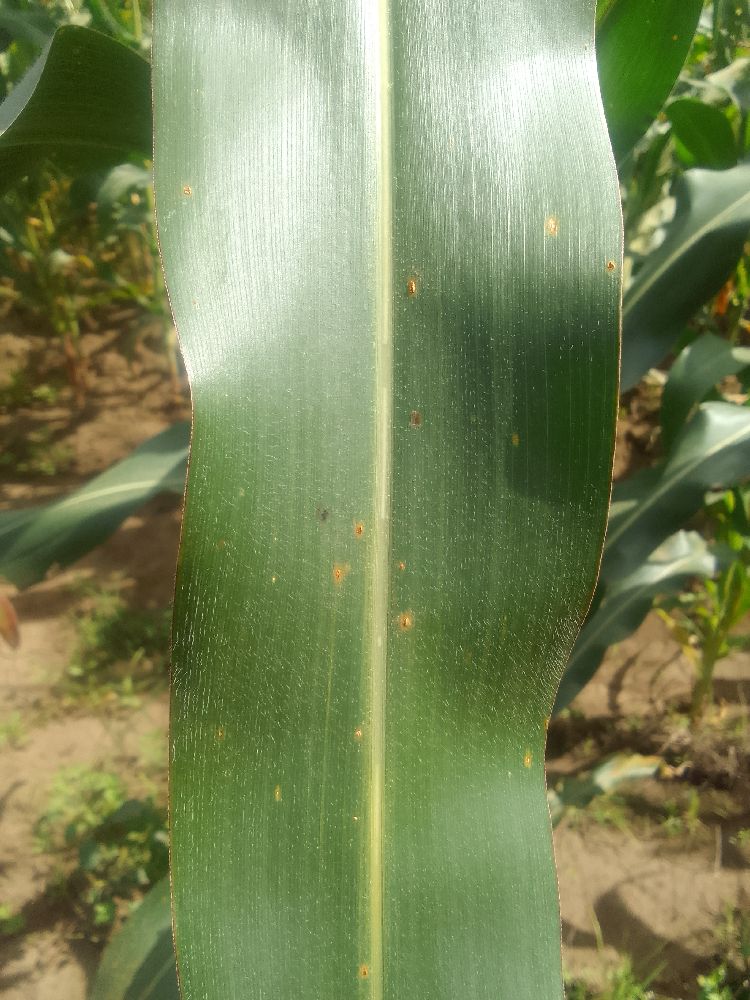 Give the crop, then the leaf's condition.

maize, healthy
